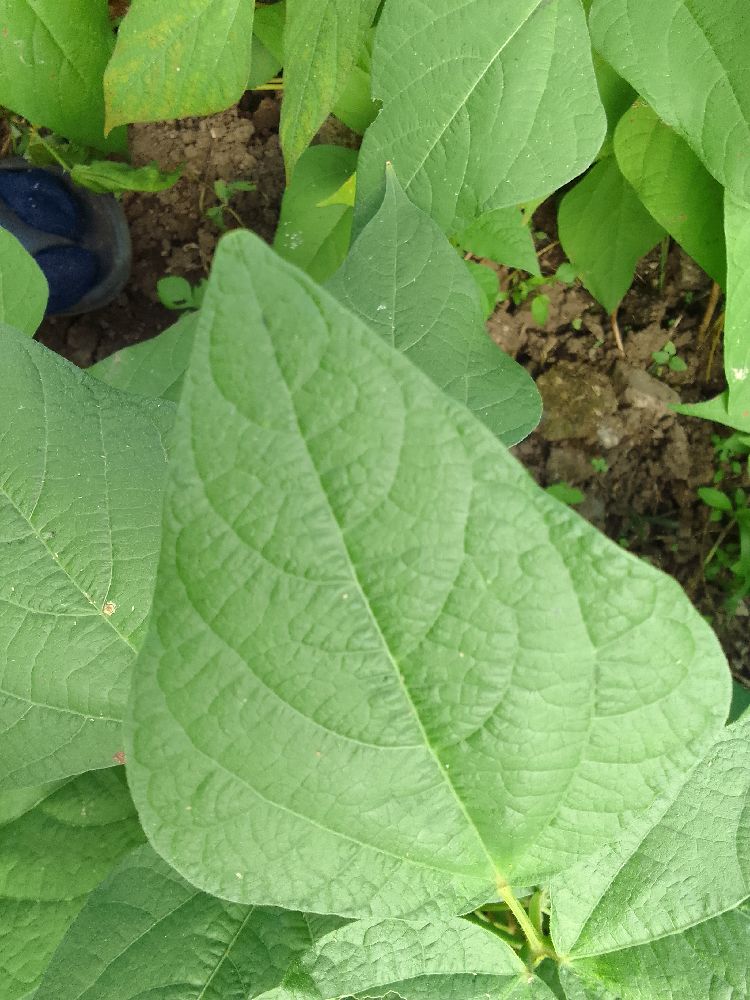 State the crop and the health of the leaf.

common bean, healthy
